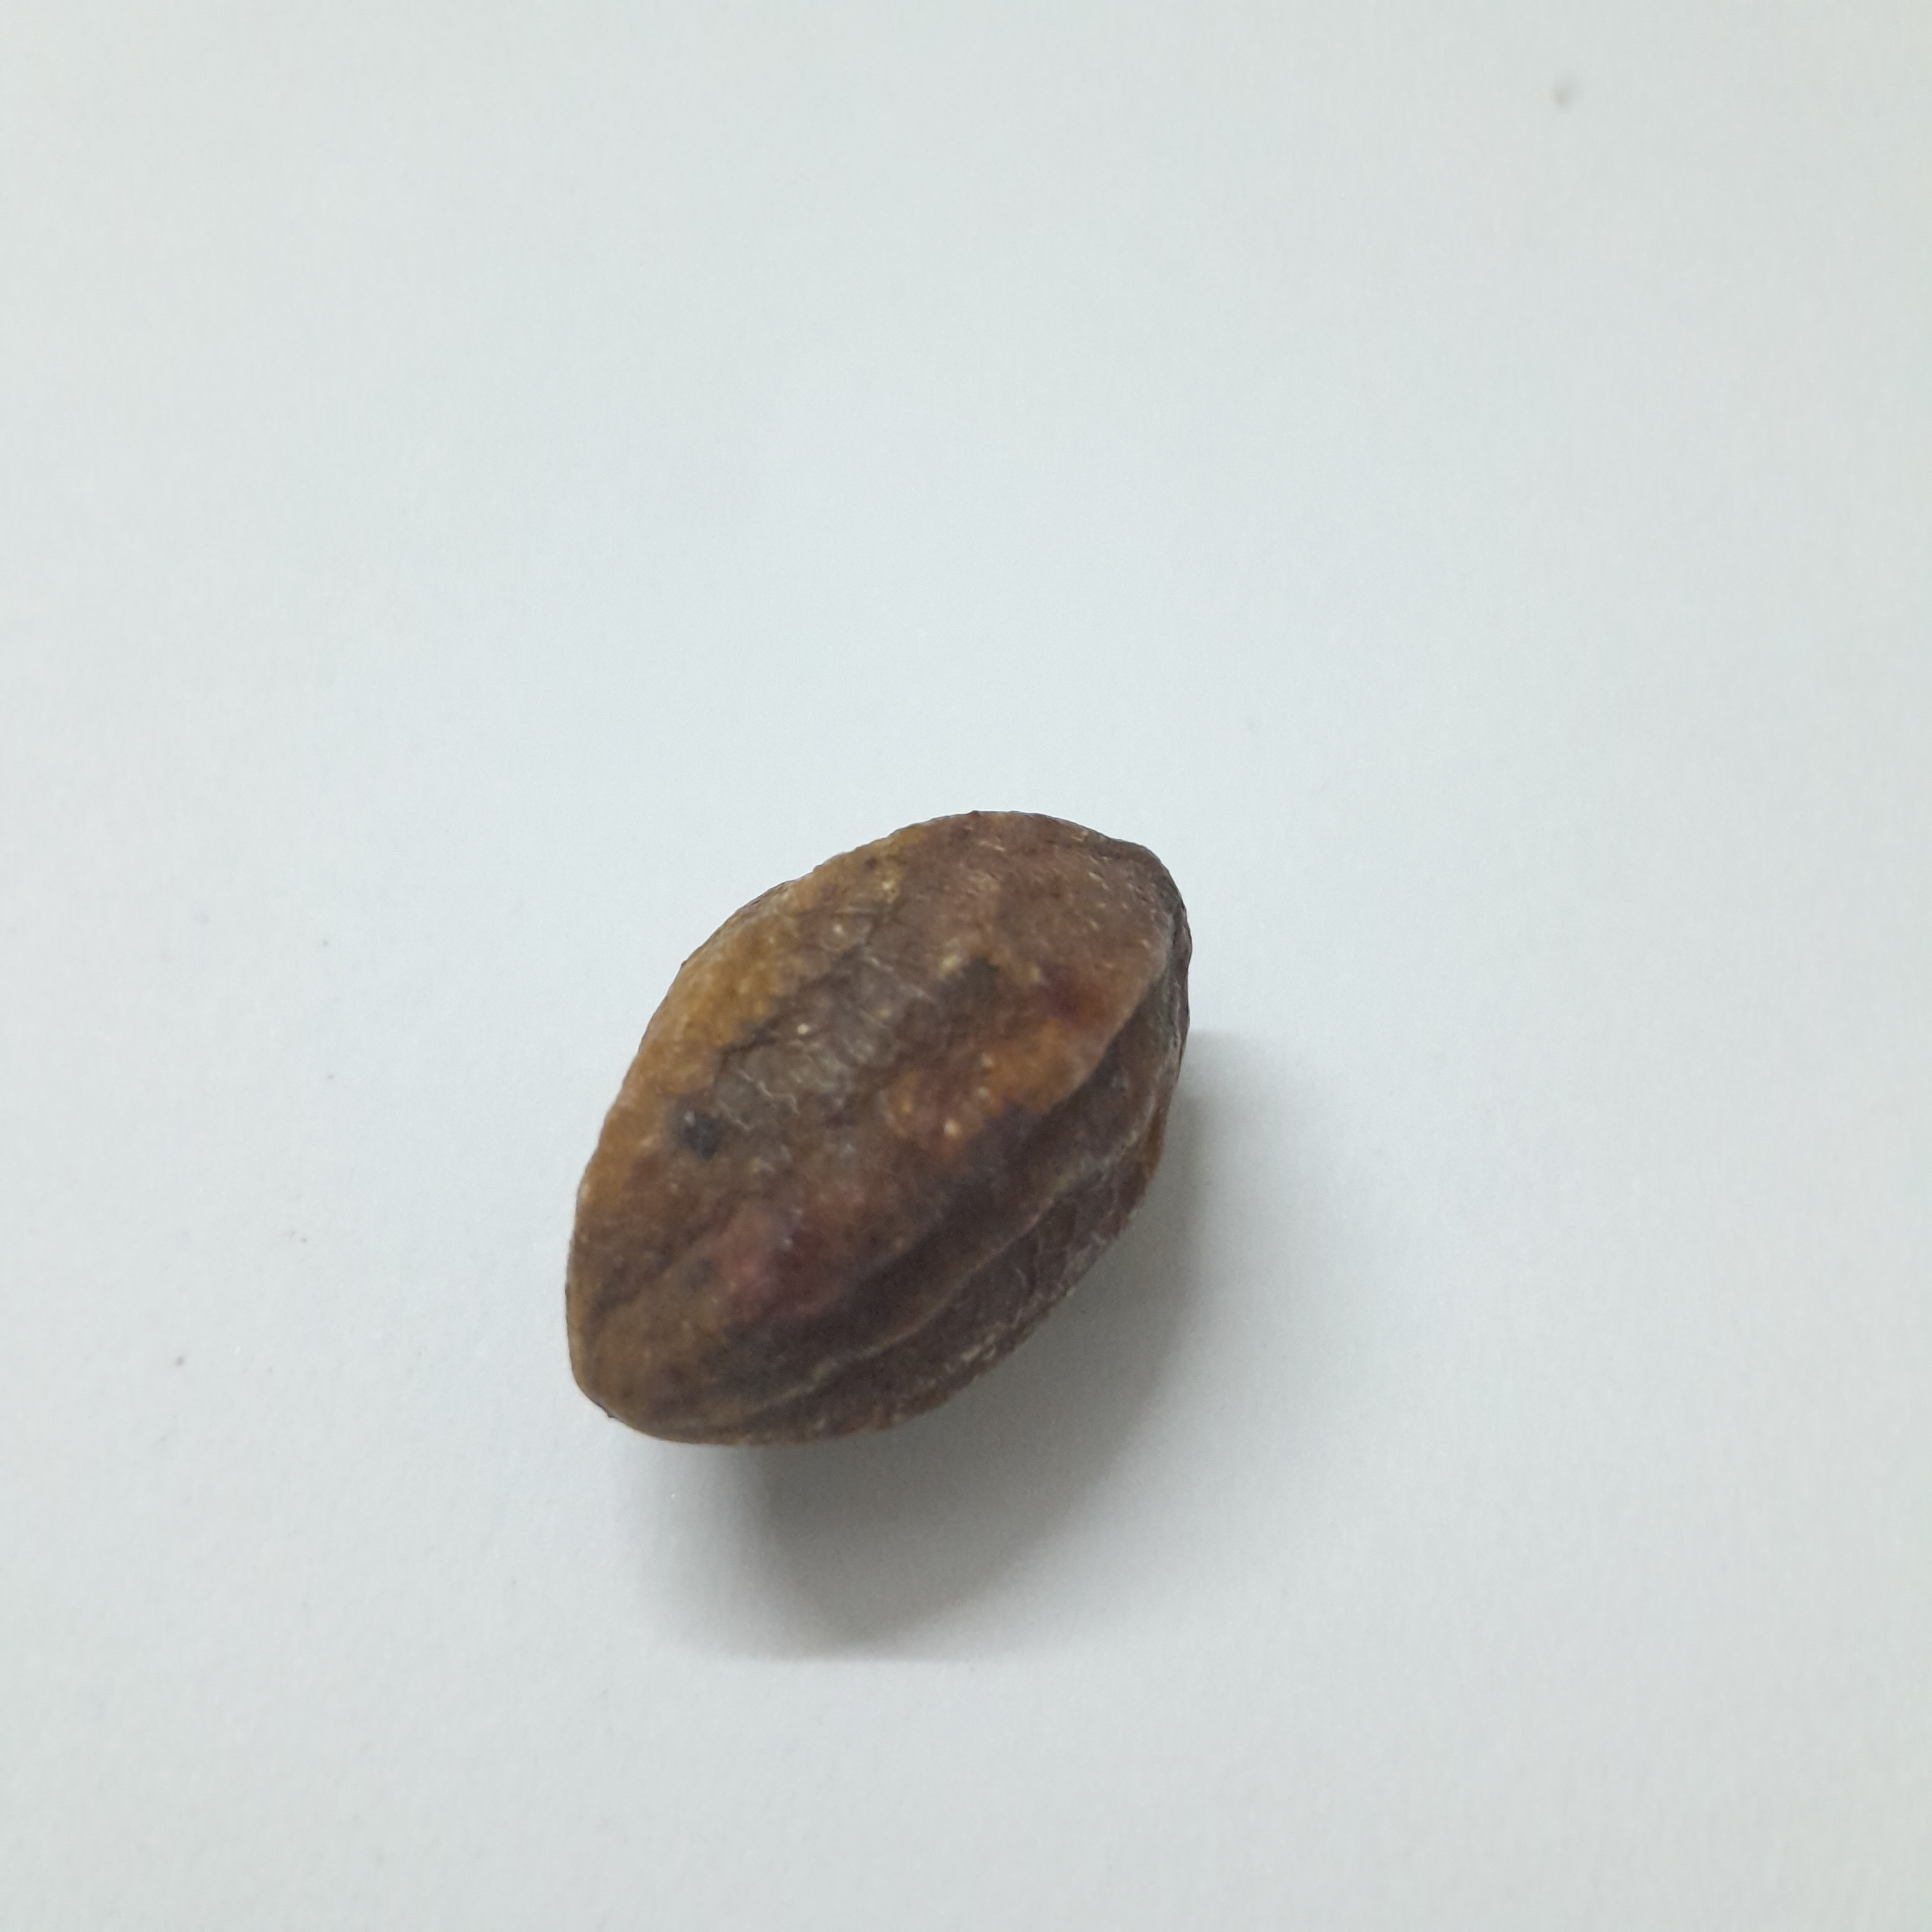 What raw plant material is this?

hirdaa
